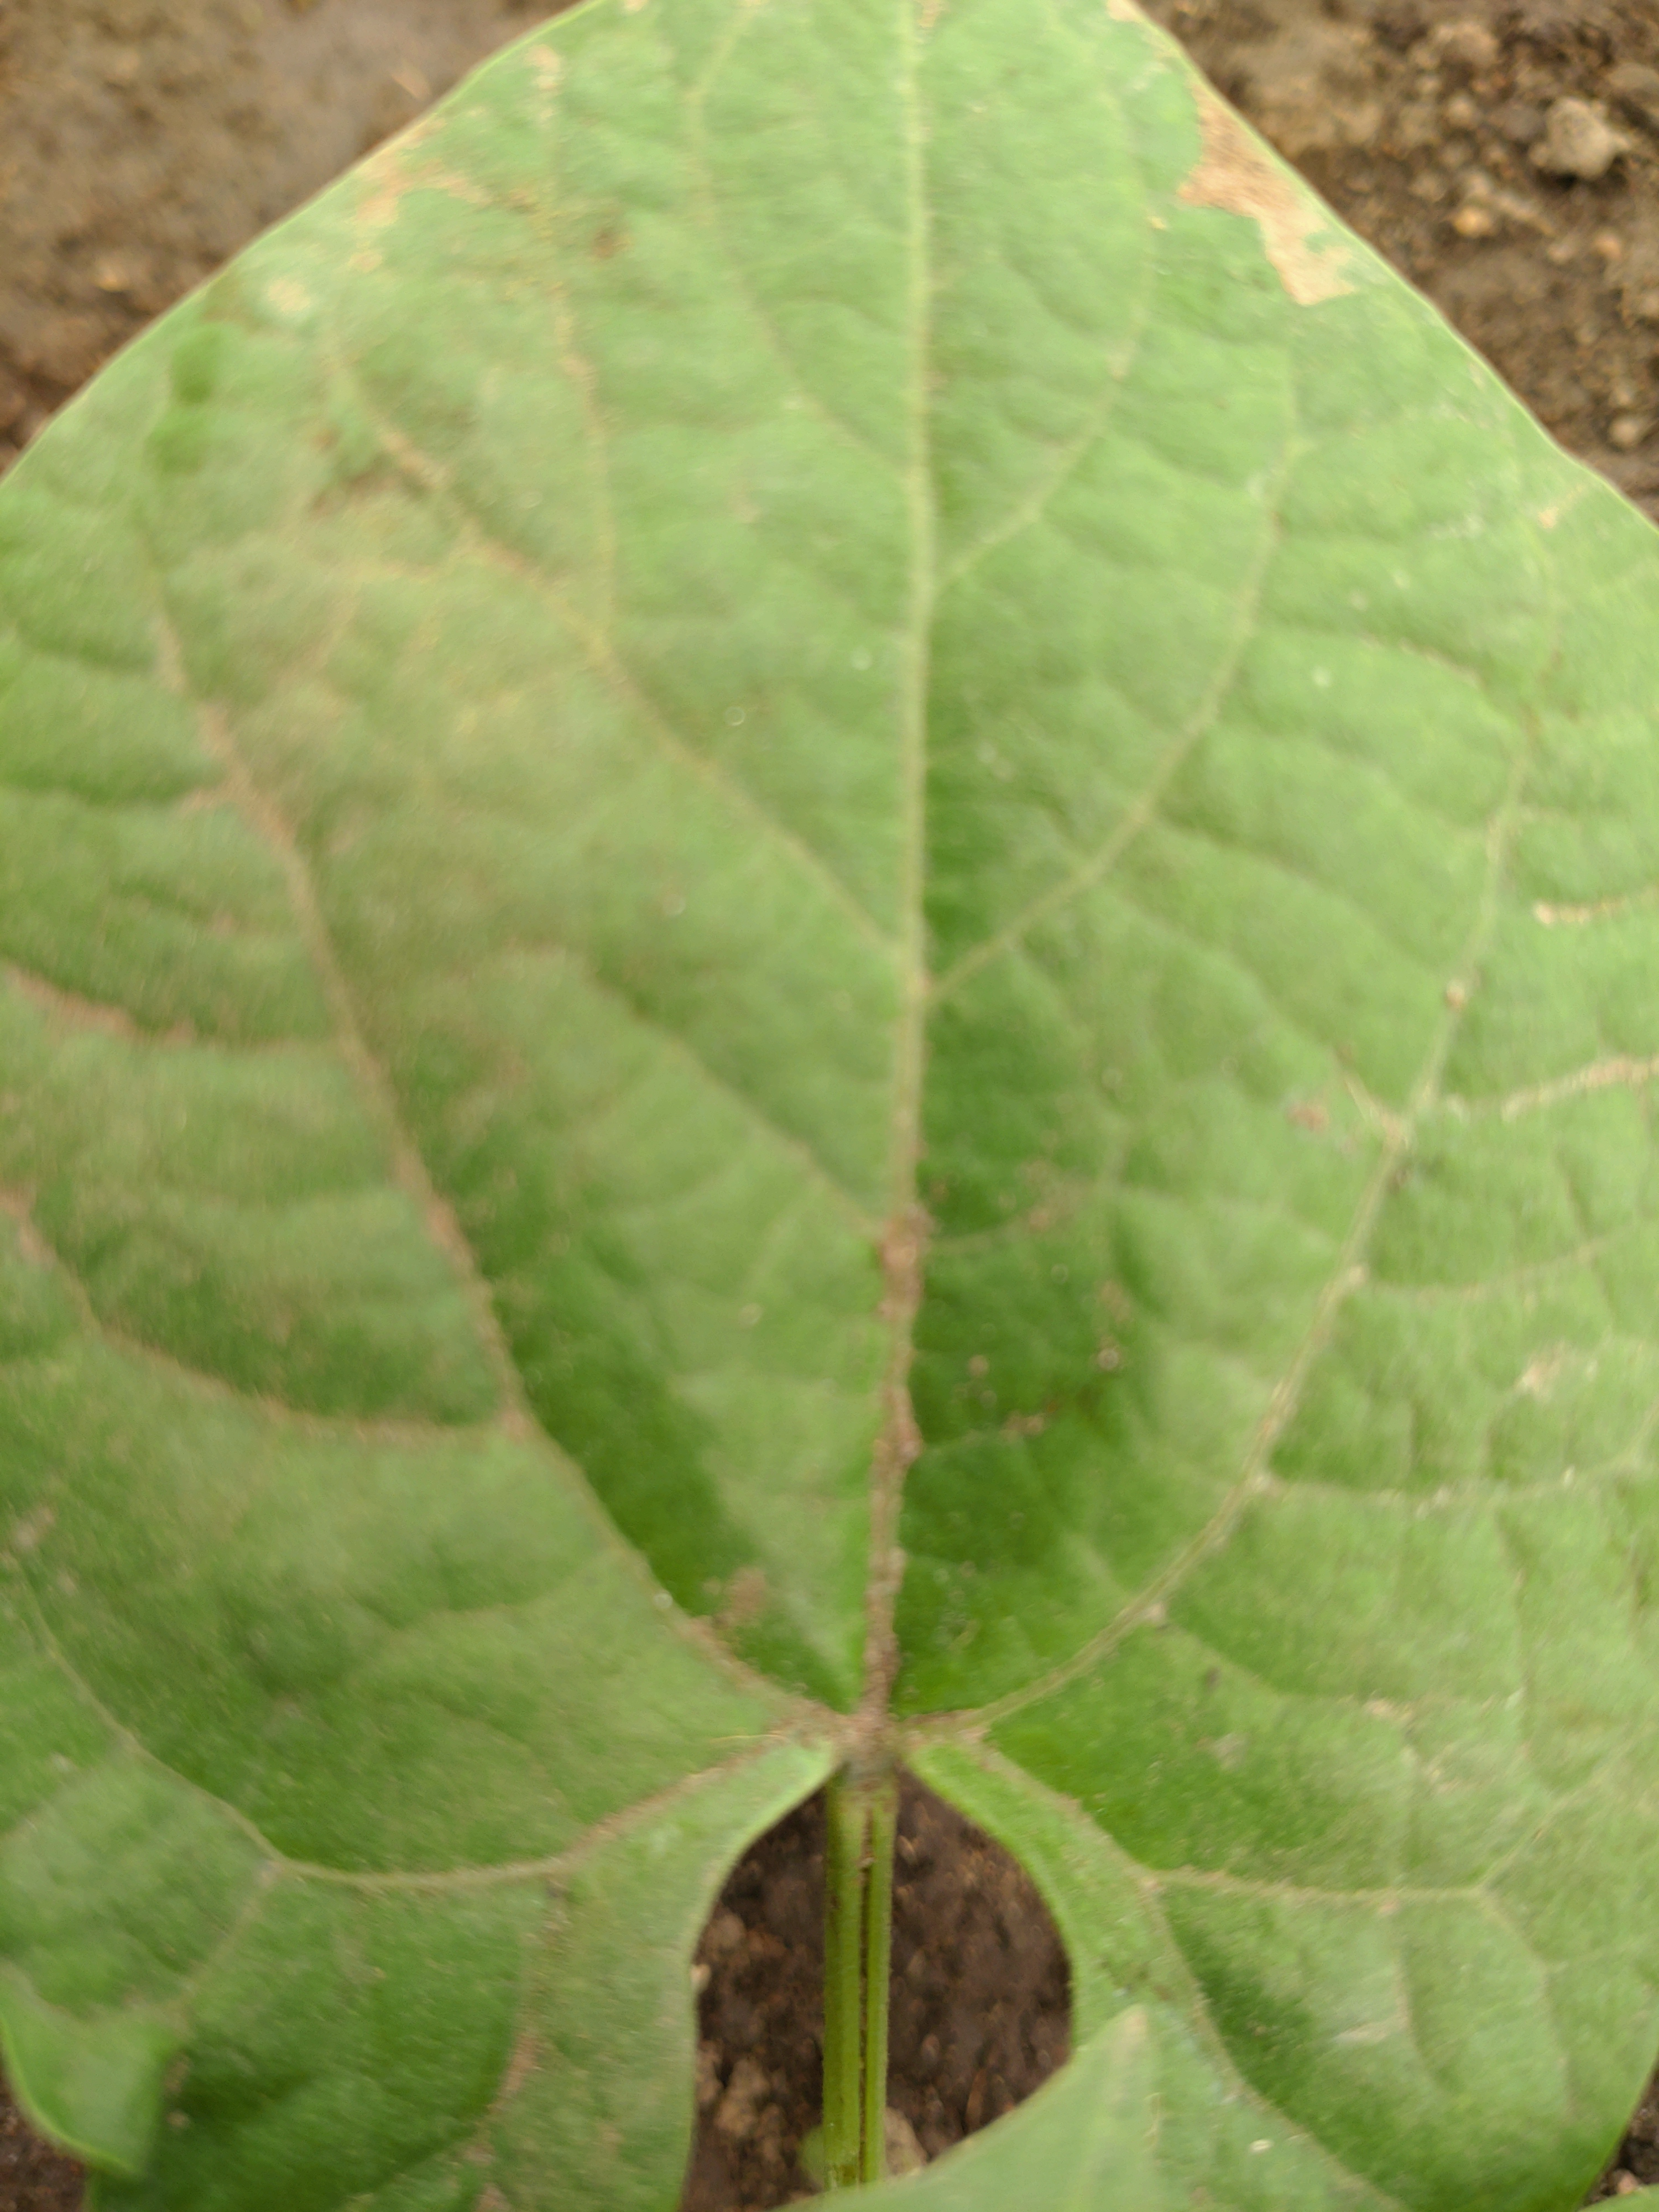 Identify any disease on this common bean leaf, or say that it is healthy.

healthy
